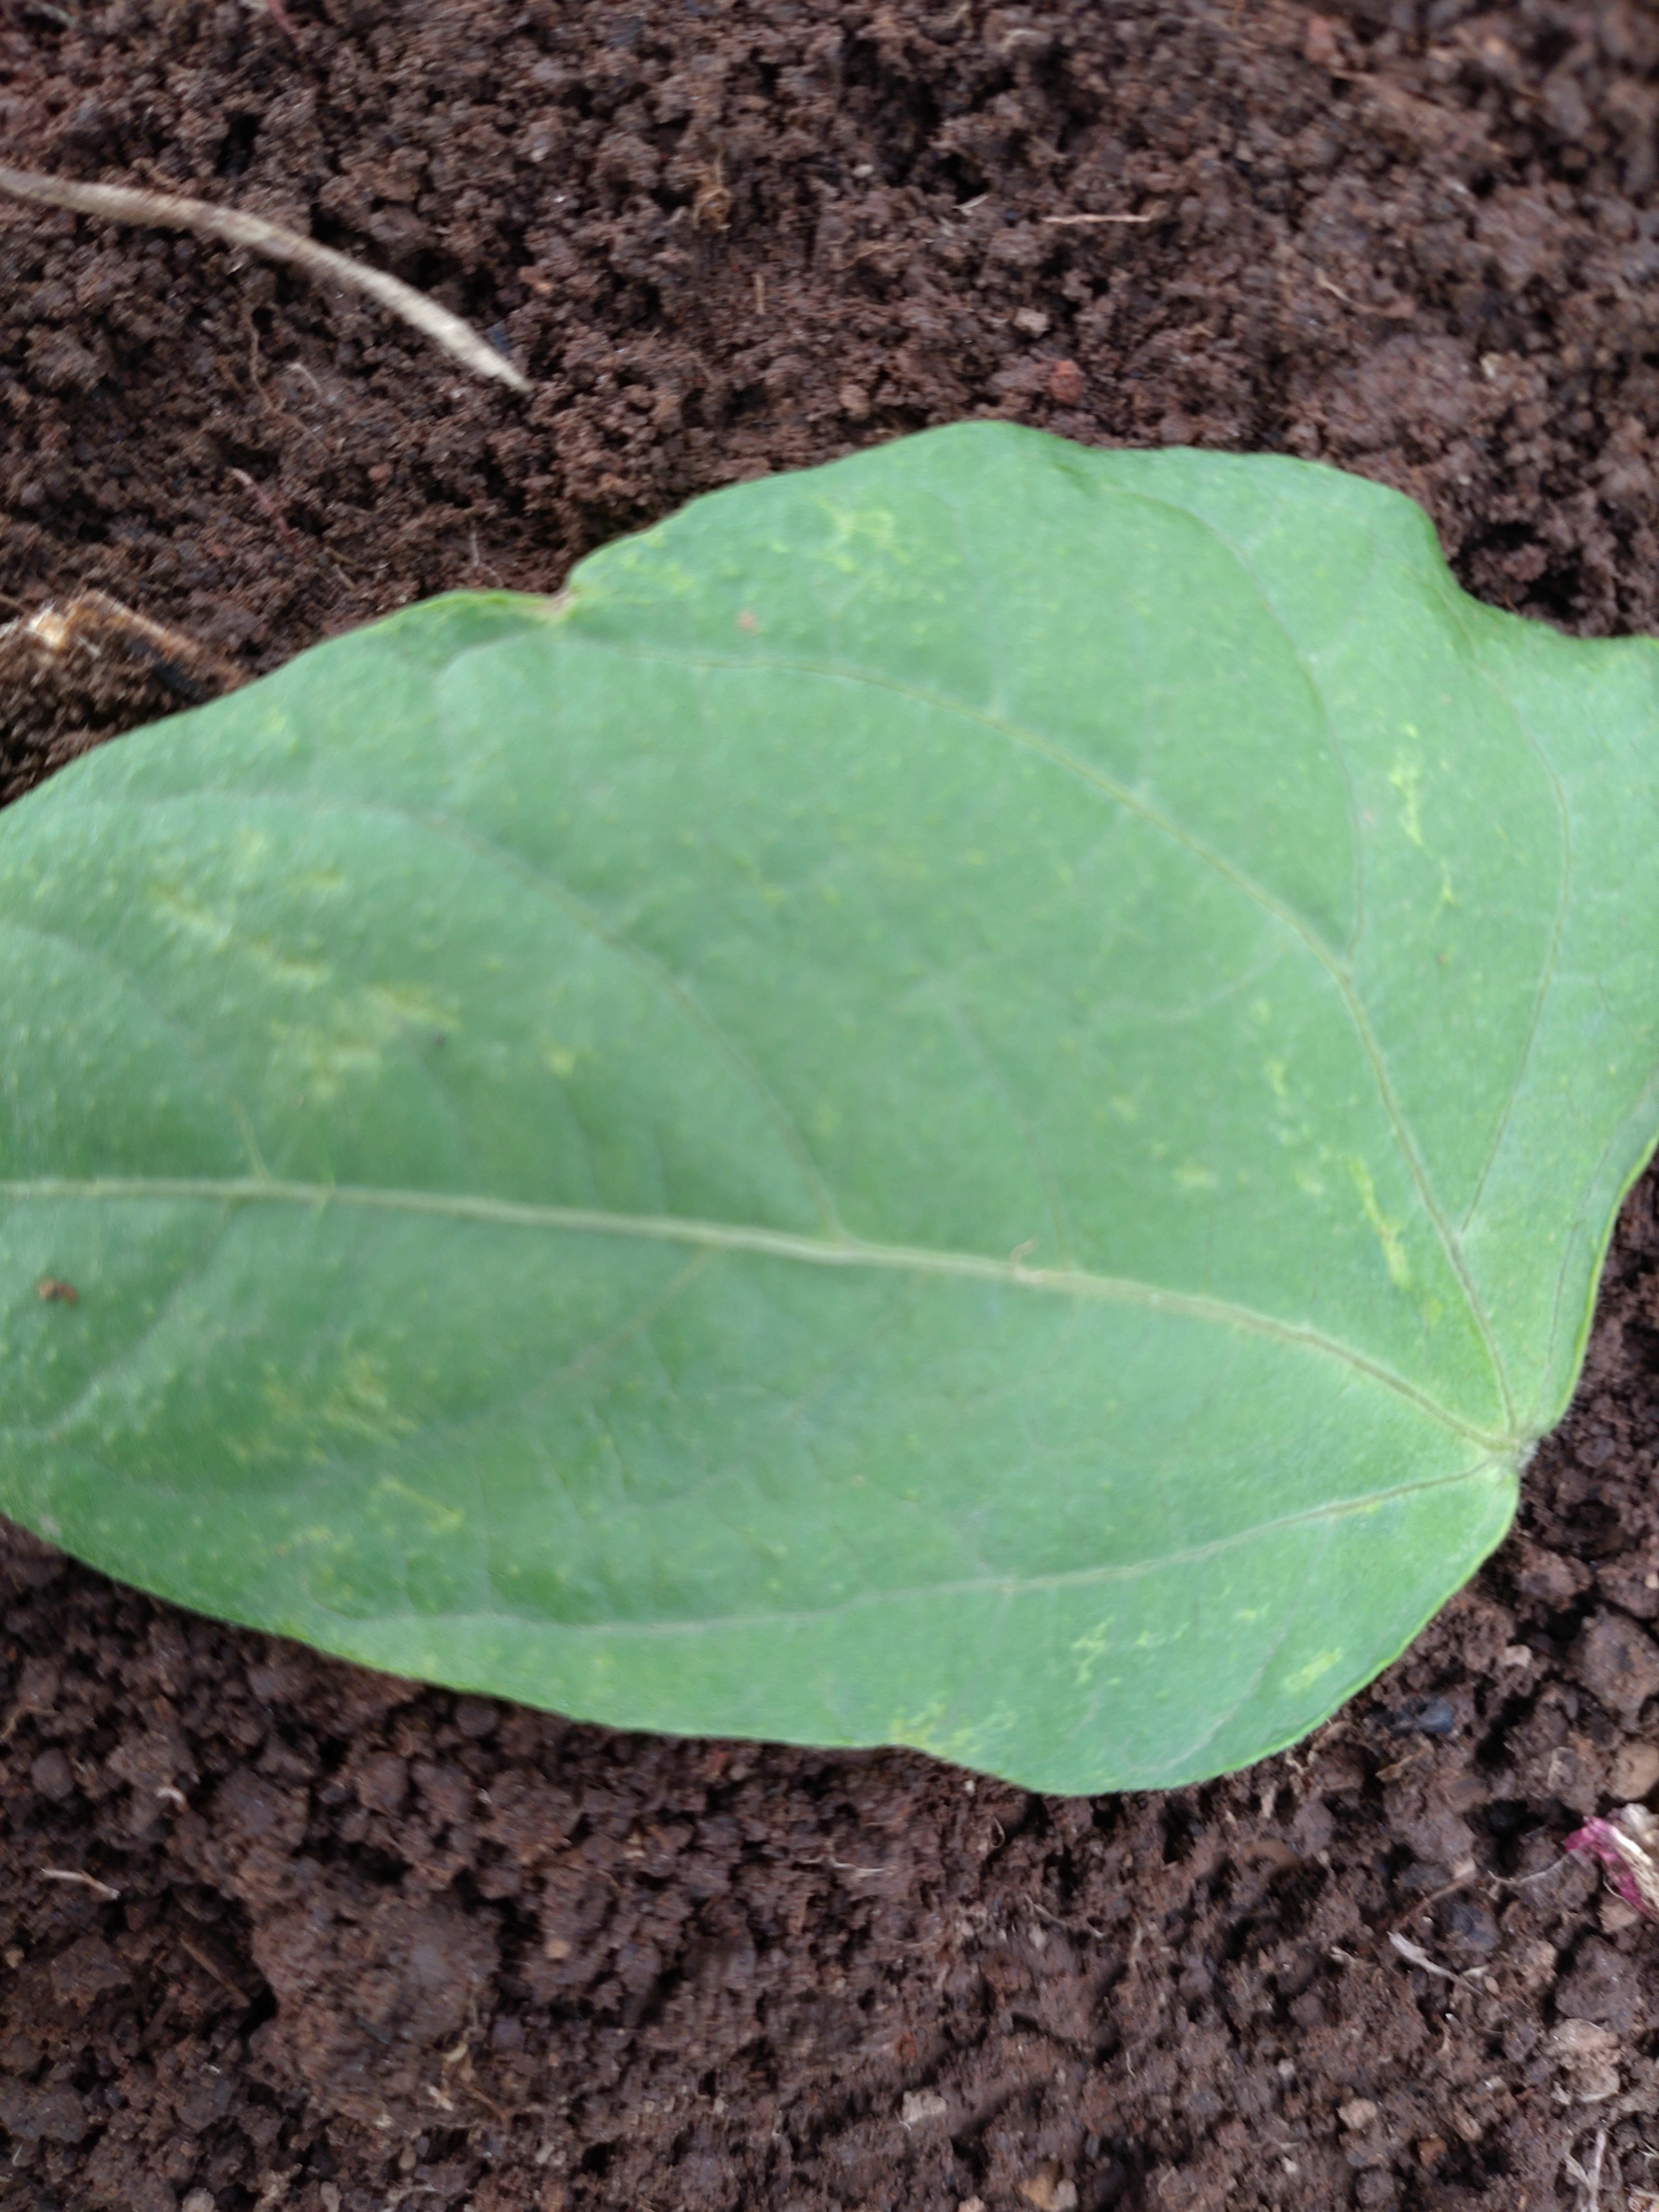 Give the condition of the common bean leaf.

healthy
